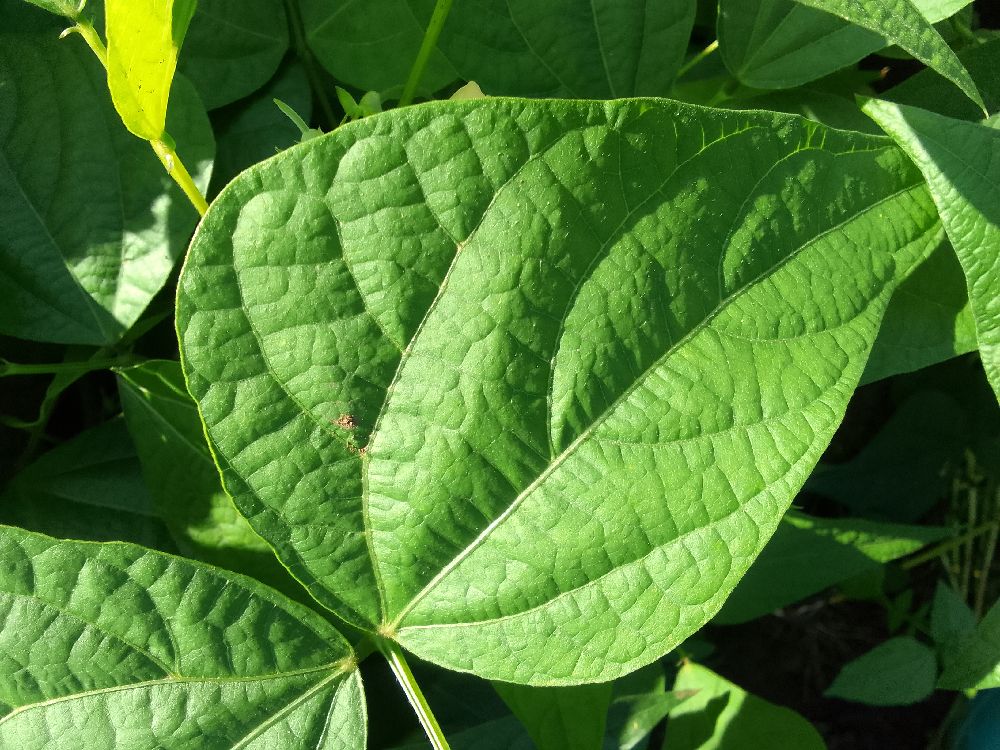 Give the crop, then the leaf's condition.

common bean, healthy
